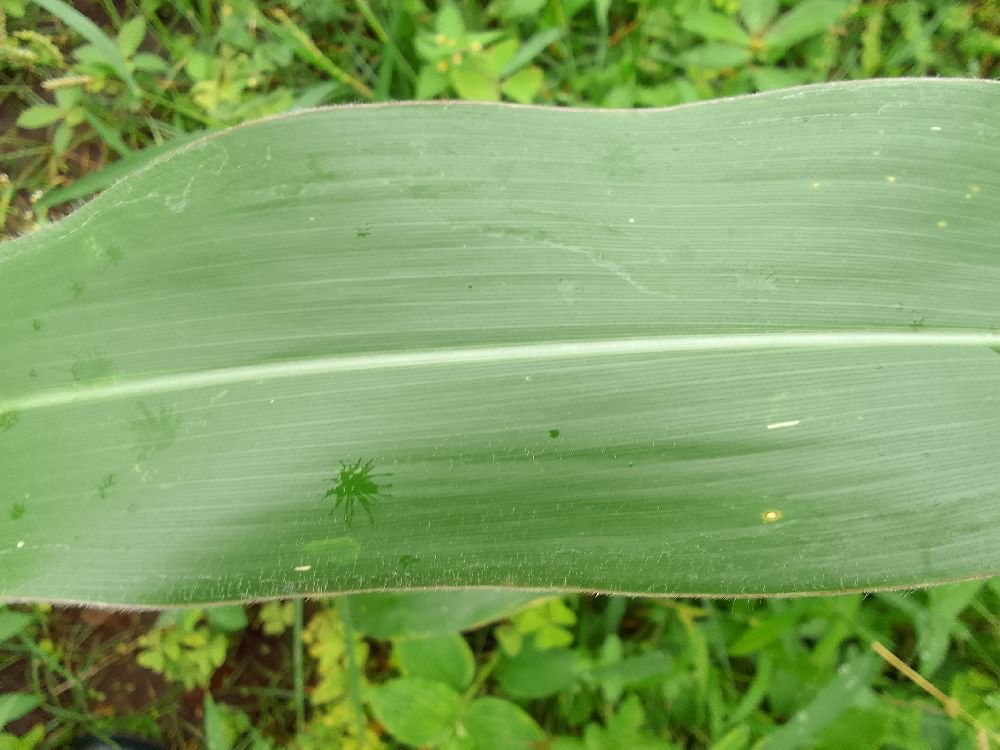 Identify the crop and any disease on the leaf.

maize, healthy
